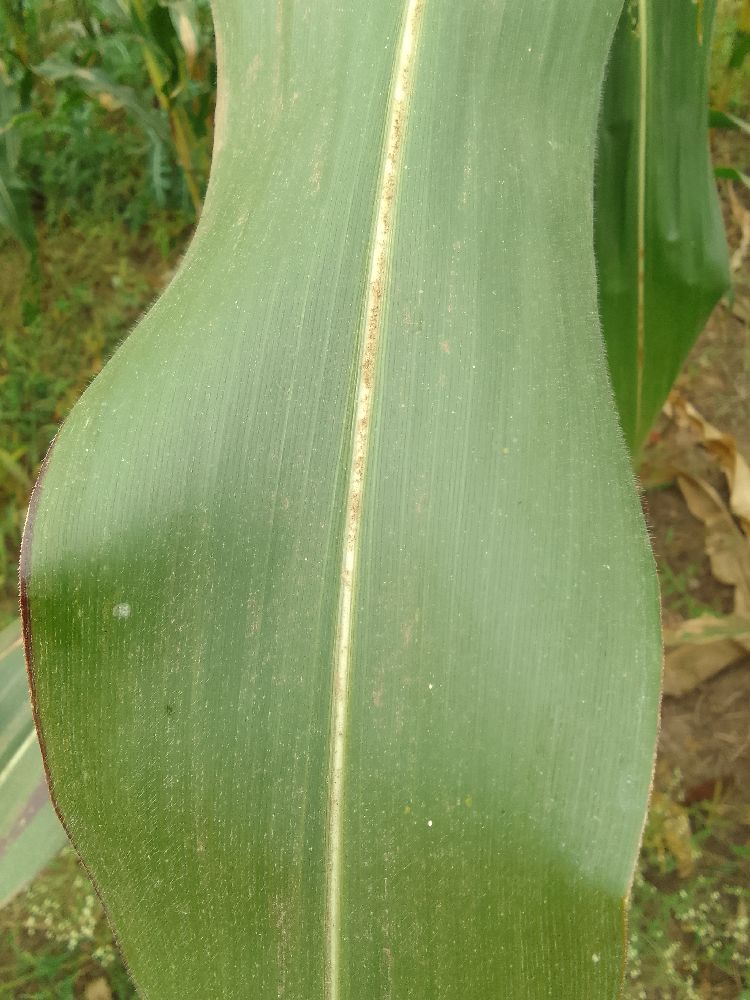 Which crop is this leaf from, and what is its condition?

maize, healthy
